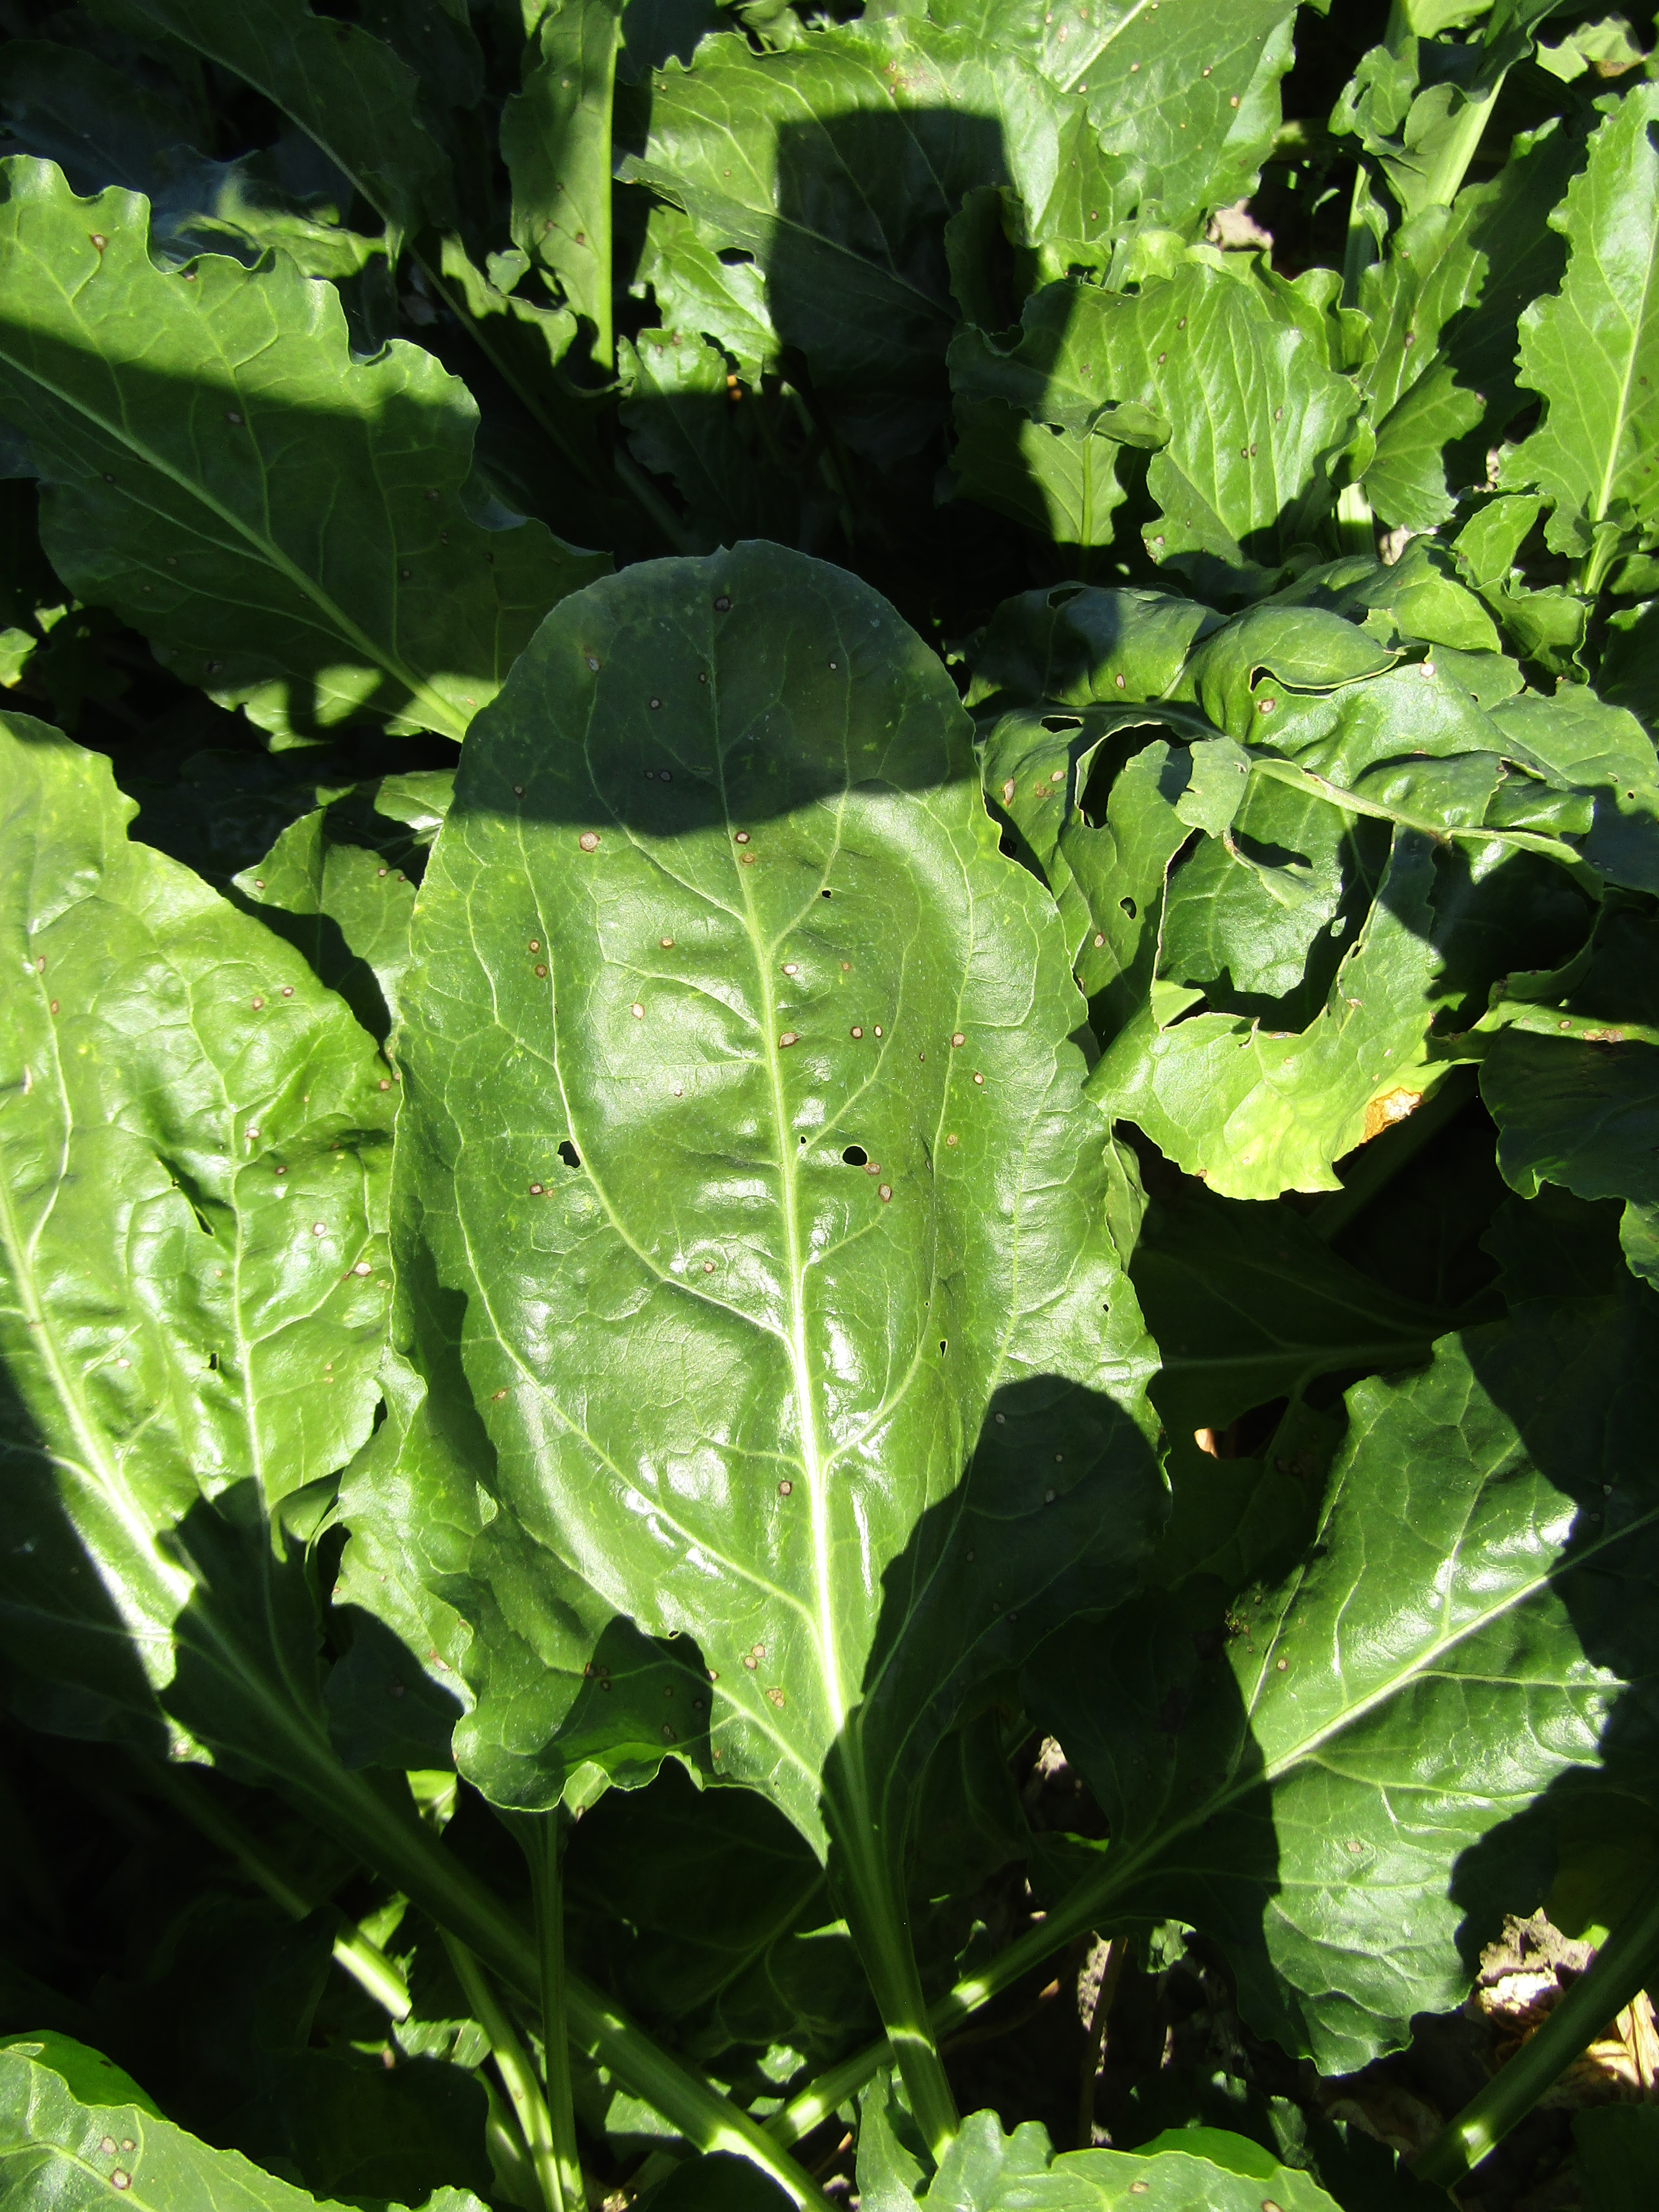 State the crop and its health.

beet, cercospora
